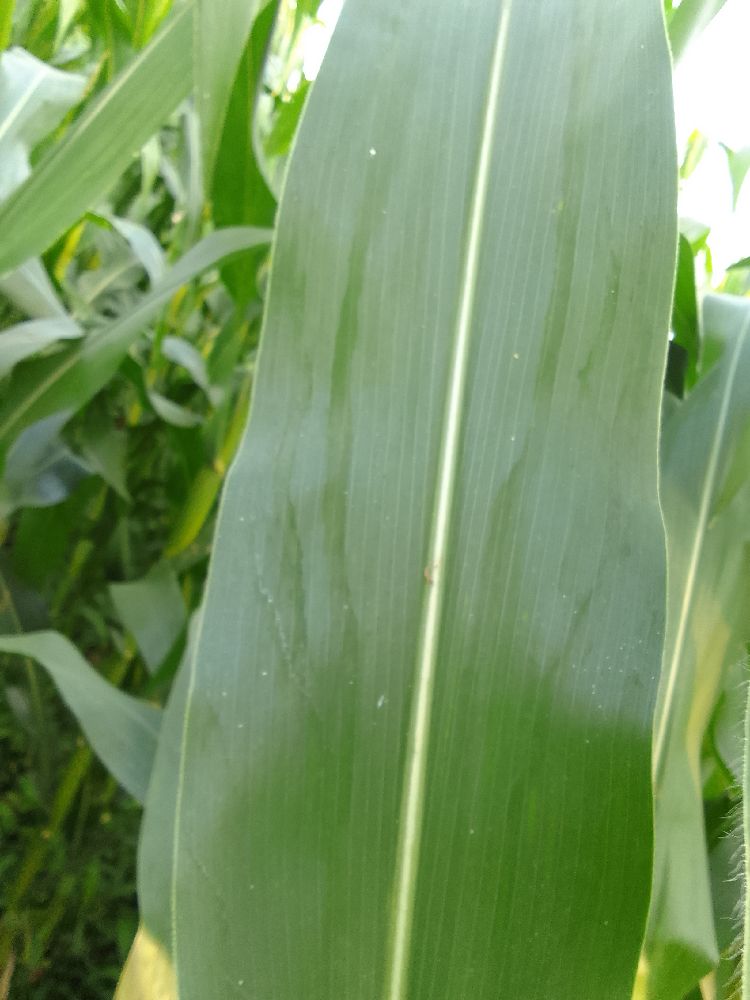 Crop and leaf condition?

maize, healthy
